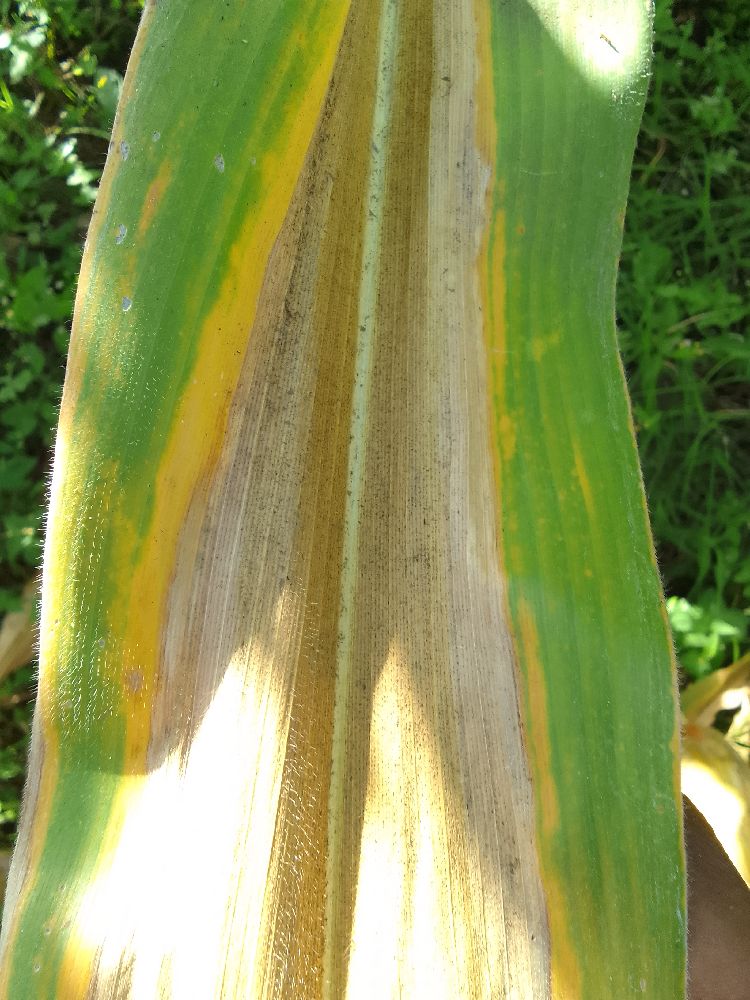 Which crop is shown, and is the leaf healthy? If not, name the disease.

maize, maize lethal necrosis
